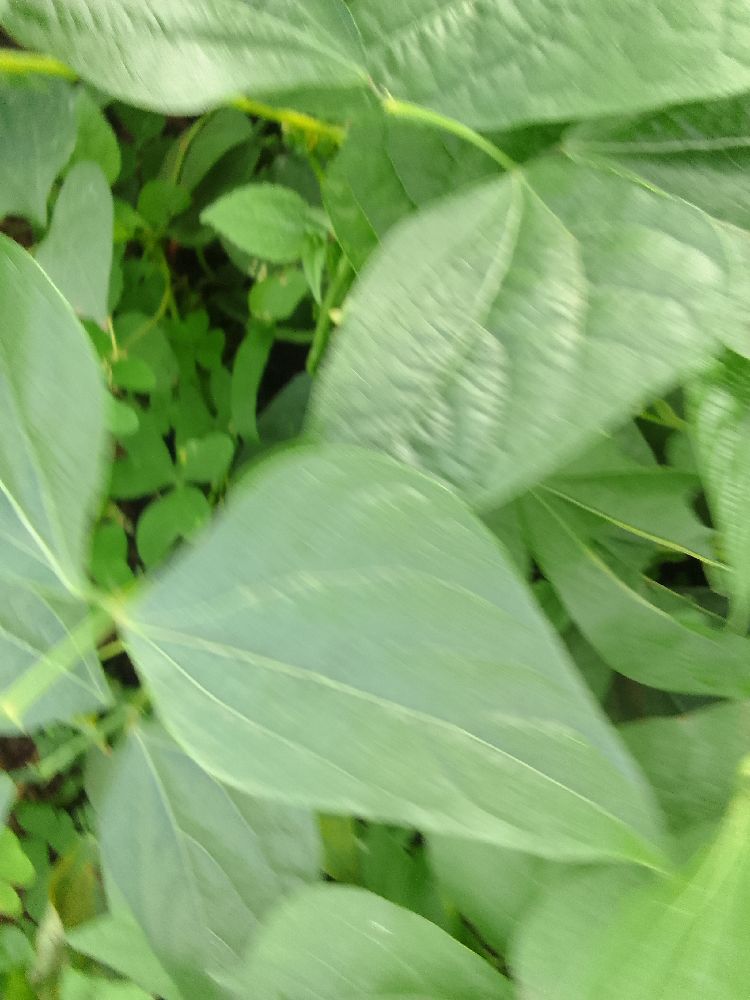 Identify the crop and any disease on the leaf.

common bean, healthy
